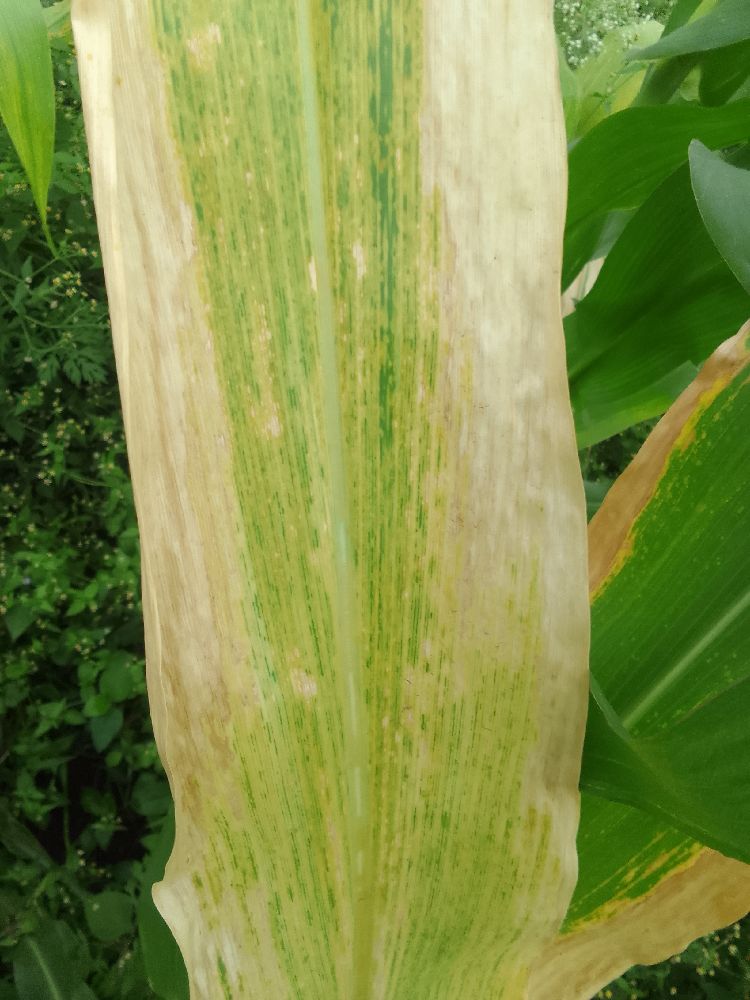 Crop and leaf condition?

maize, maize lethal necrosis
